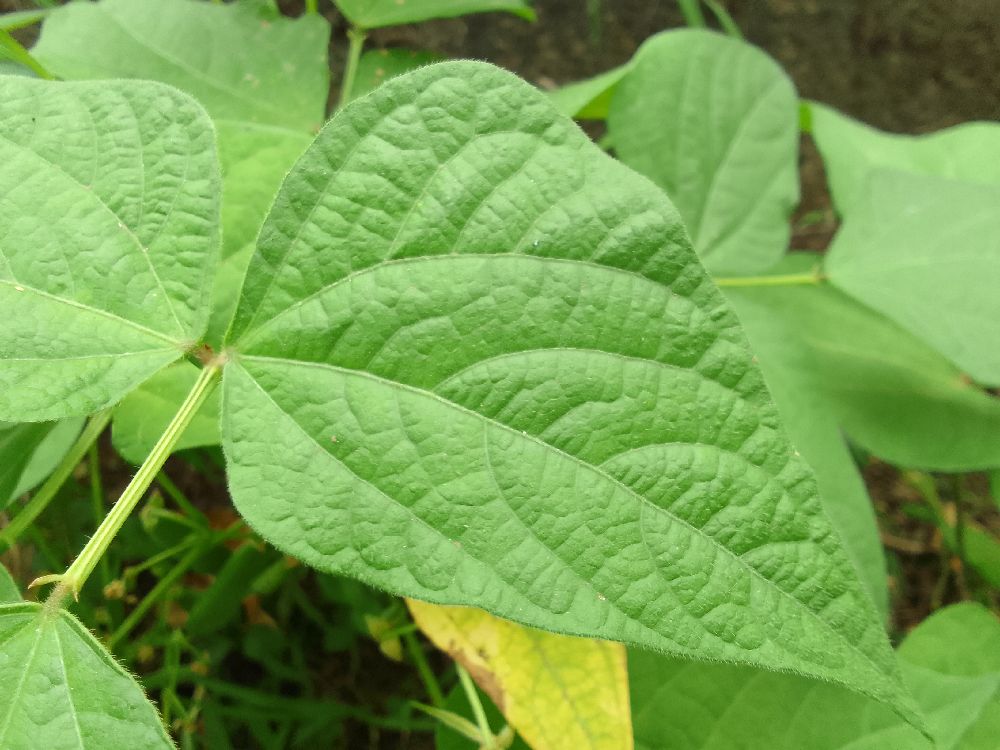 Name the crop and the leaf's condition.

common bean, healthy
